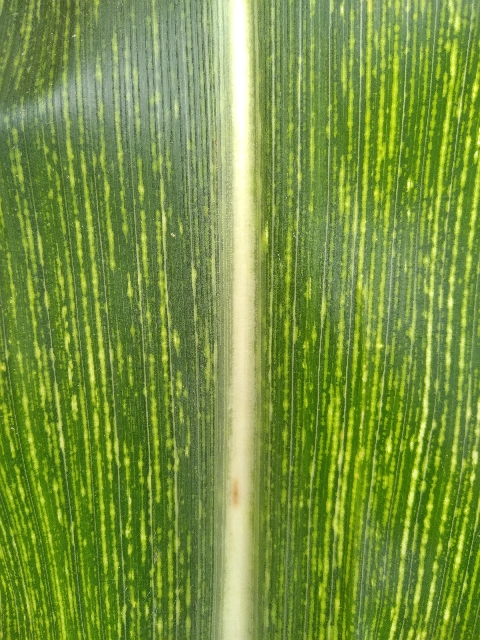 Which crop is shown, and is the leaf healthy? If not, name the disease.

maize, maize streak virus
